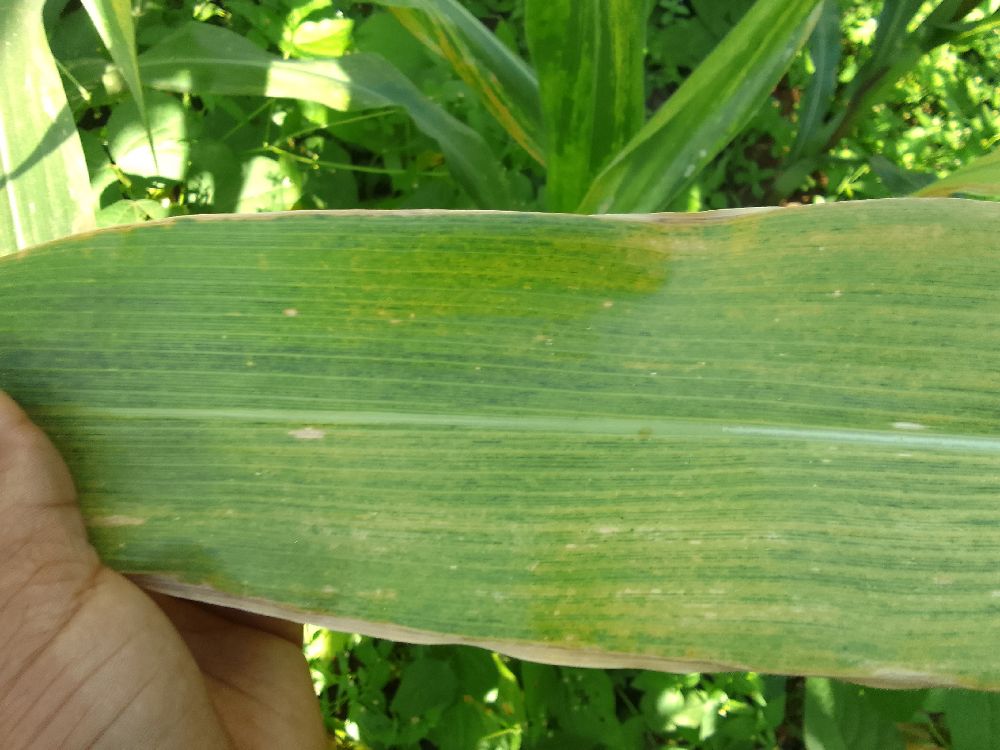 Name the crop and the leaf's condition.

maize, maize lethal necrosis
